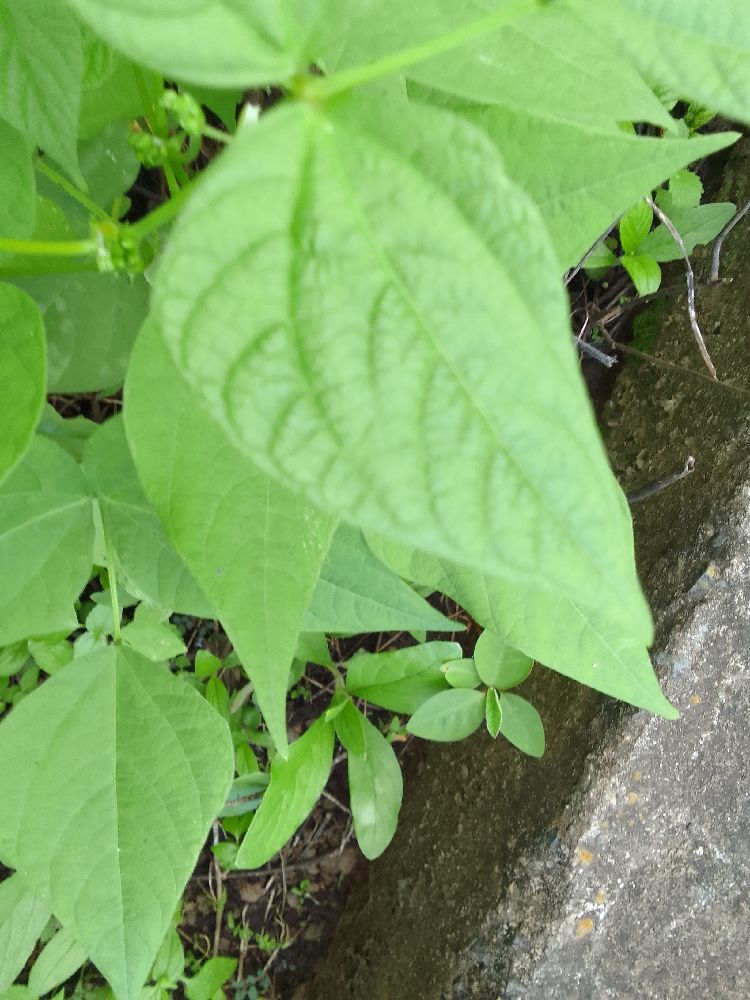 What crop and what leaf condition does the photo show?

common bean, healthy
